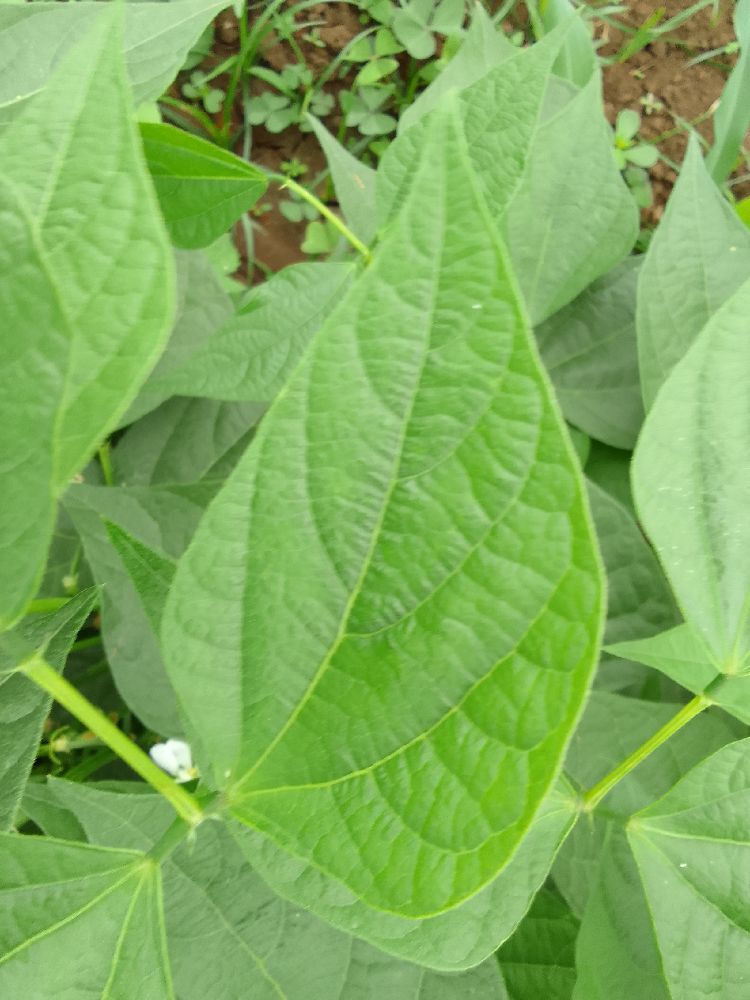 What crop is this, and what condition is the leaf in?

common bean, healthy
